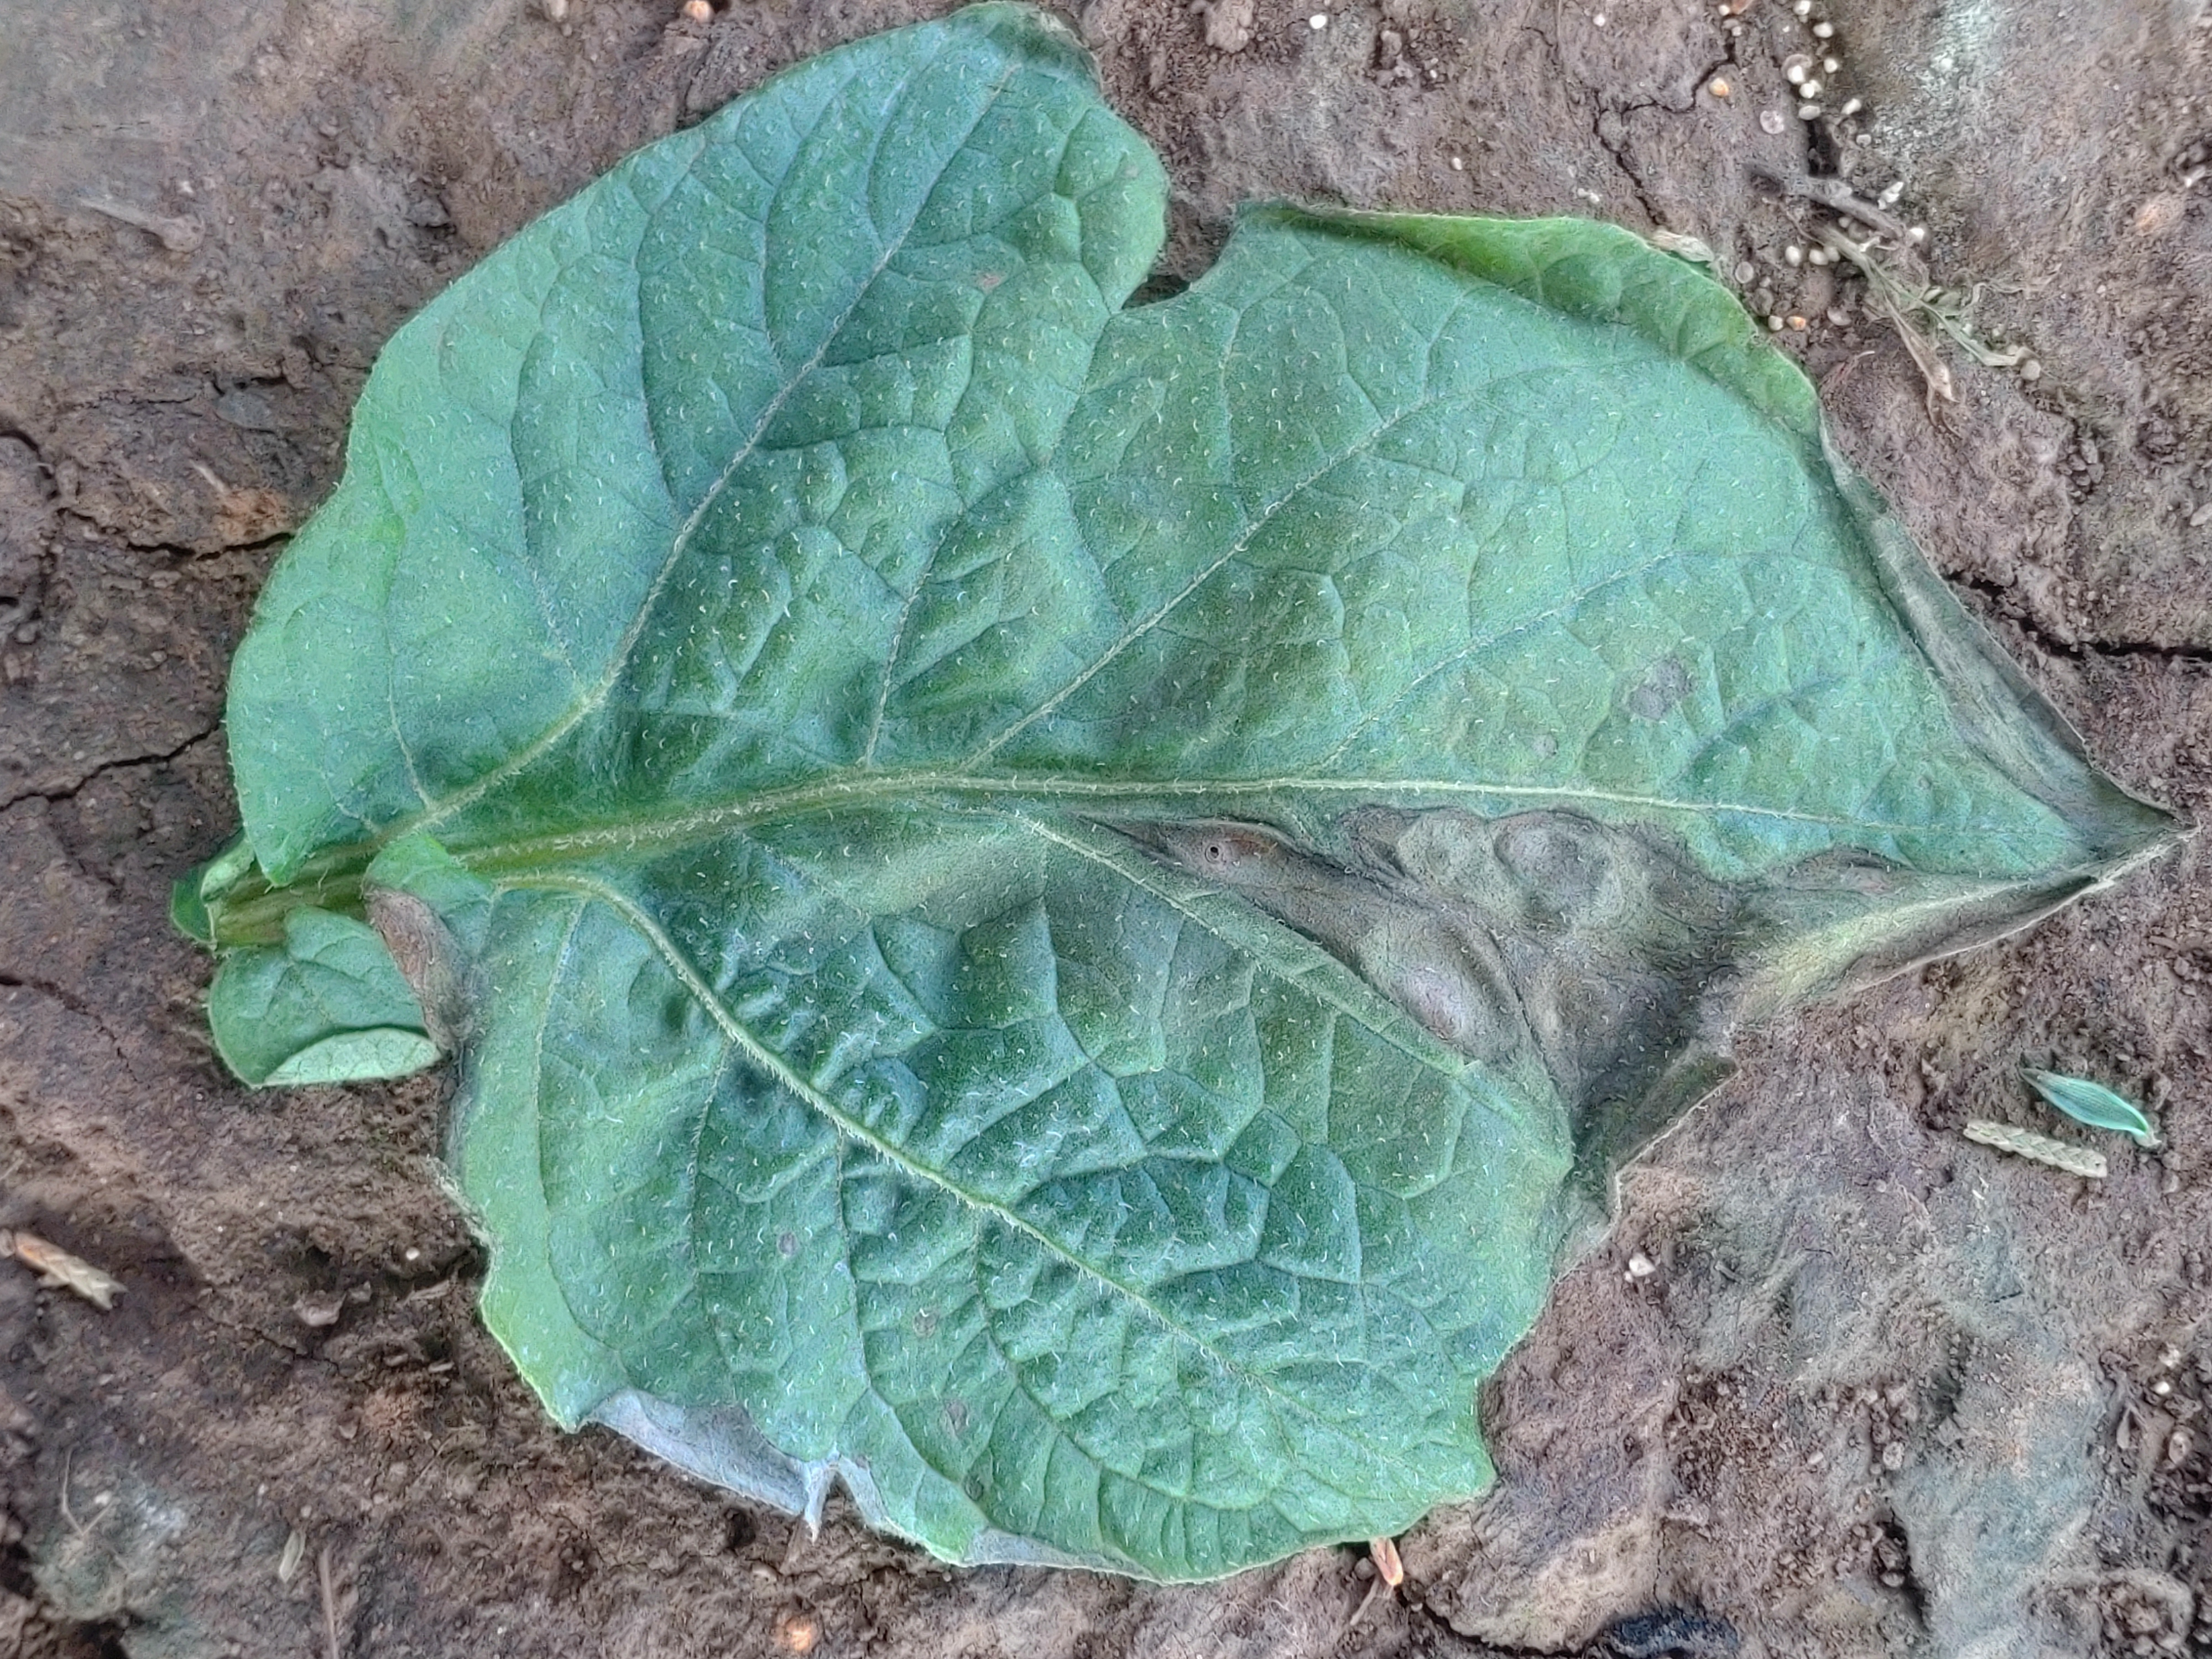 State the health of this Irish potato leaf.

early blight
